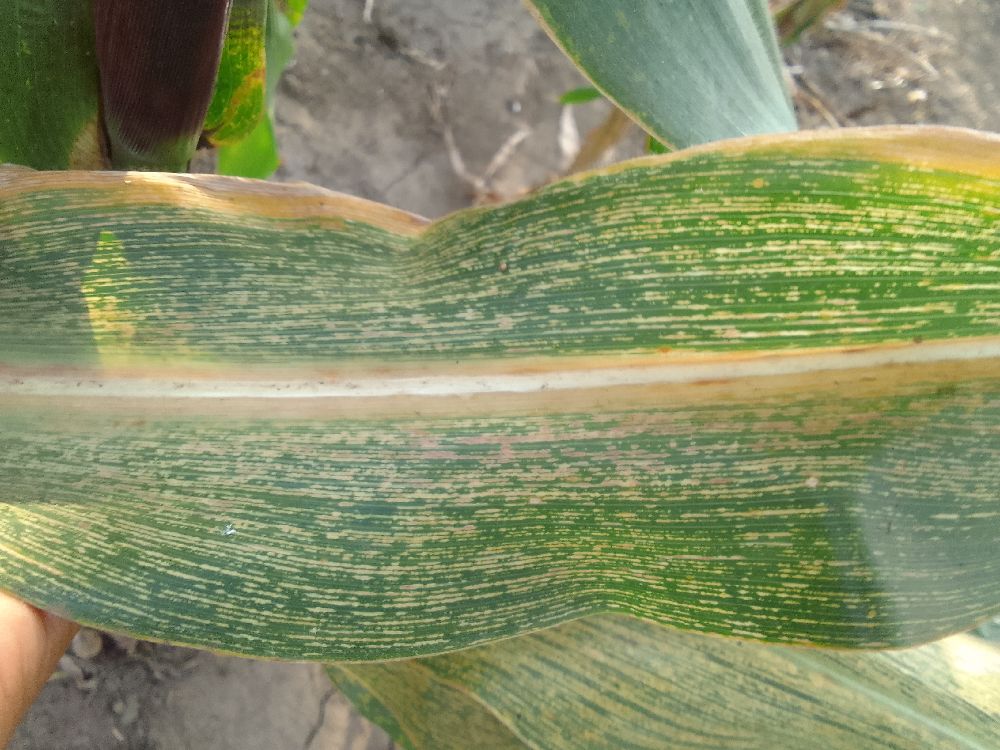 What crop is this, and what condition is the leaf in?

maize, maize streak virus
